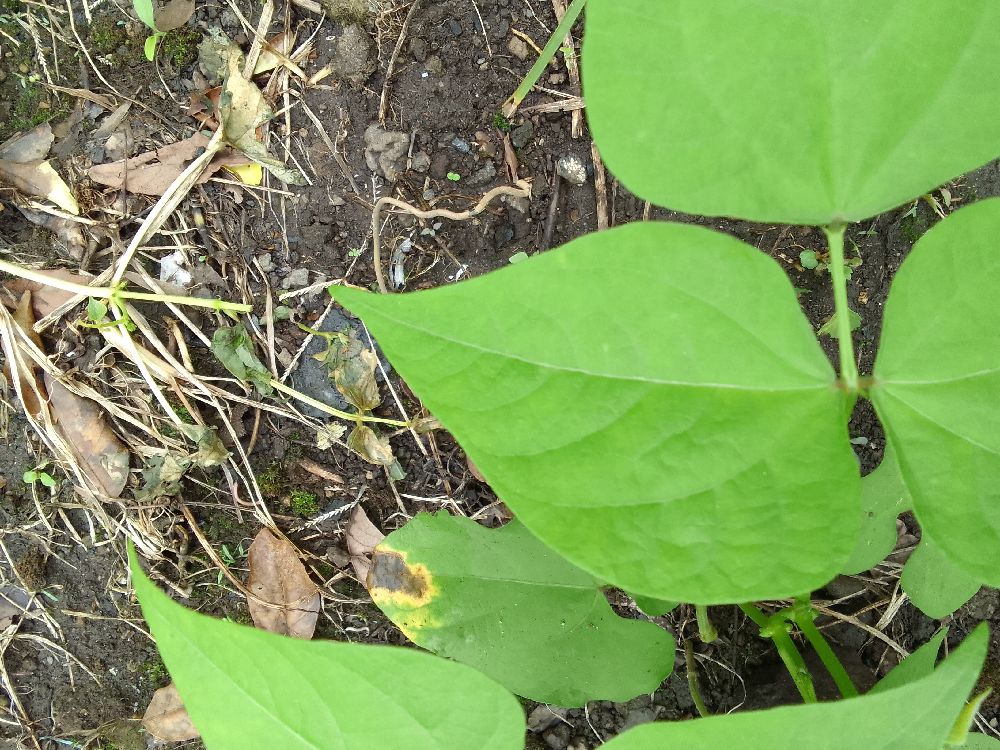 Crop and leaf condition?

common bean, healthy
